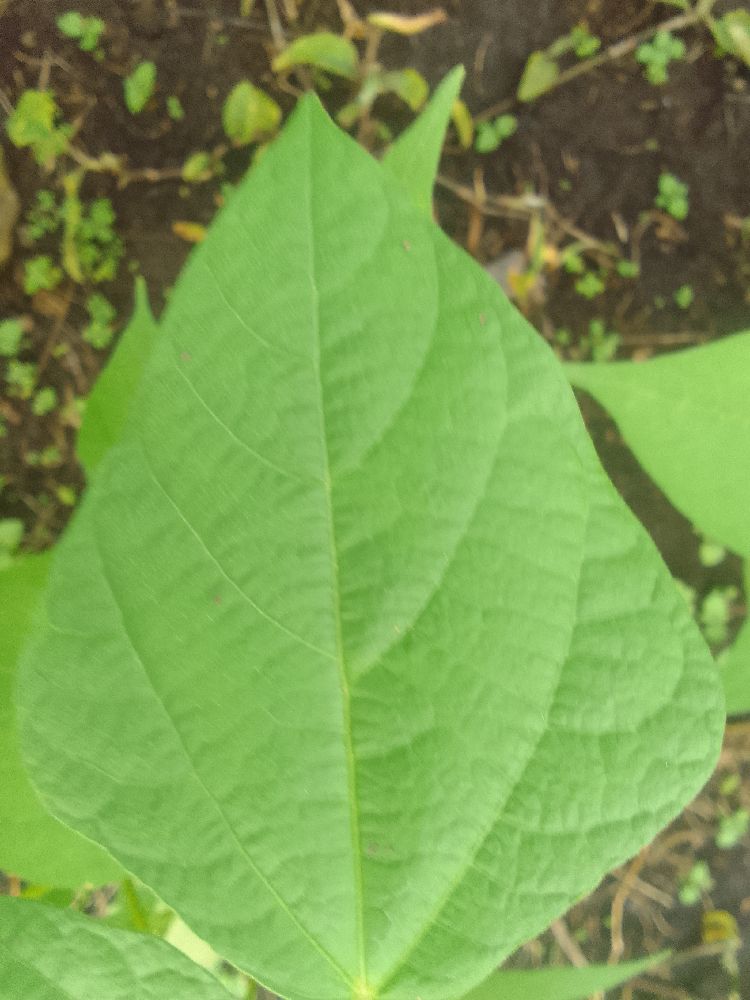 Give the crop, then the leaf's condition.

common bean, healthy
